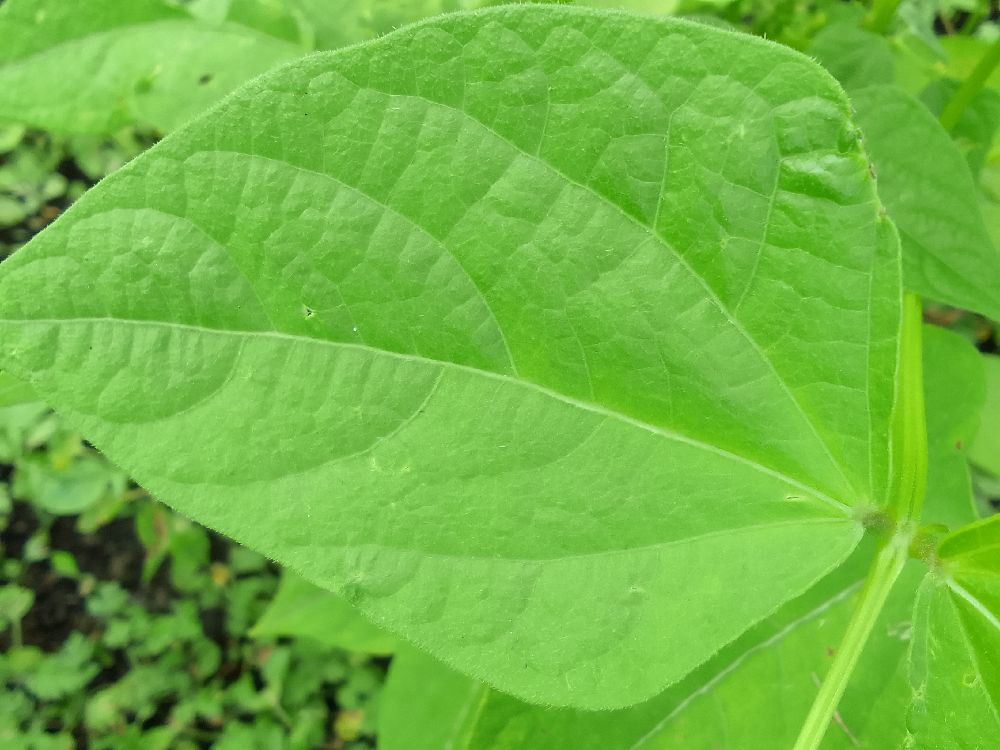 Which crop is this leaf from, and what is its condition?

common bean, healthy
